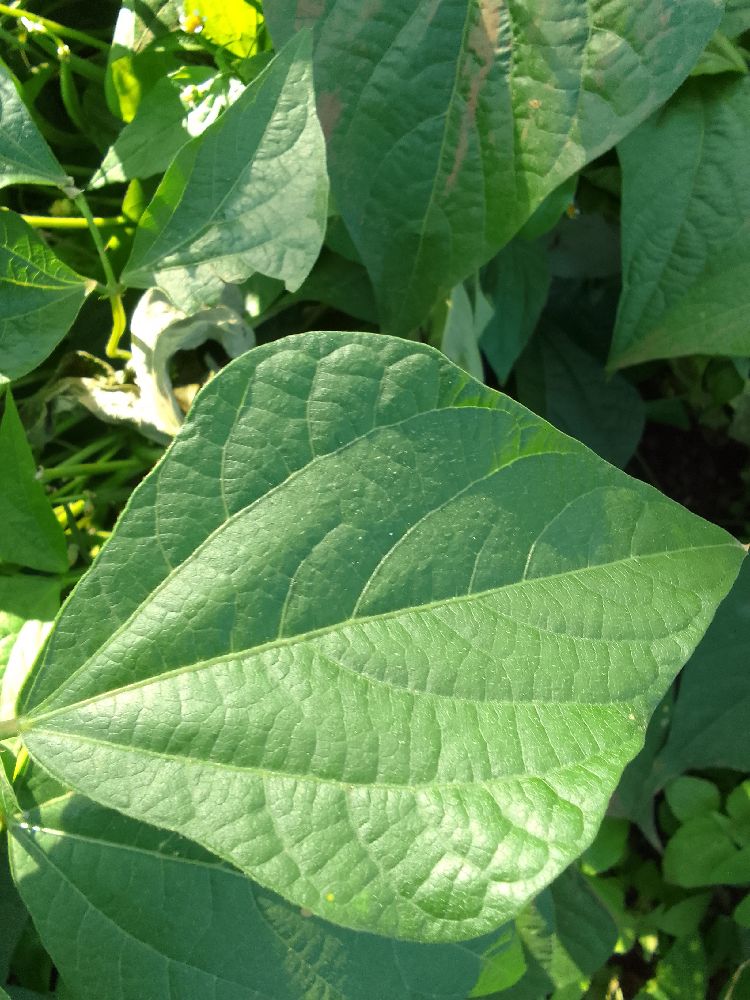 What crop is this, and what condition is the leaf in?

common bean, healthy
